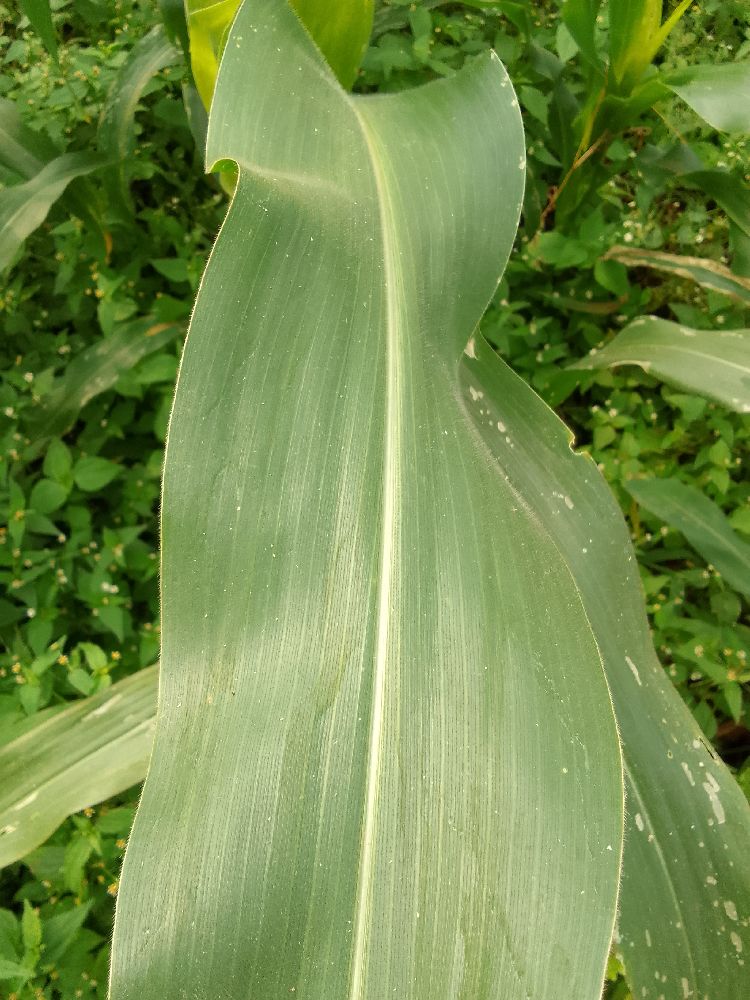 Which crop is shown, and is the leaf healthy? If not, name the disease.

maize, healthy
